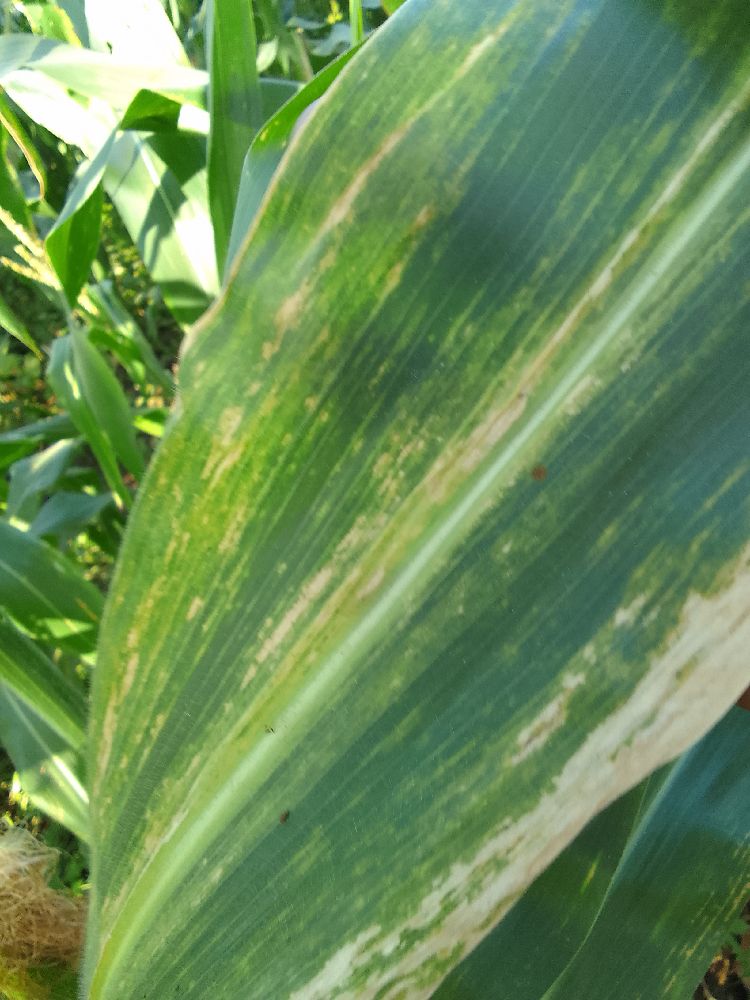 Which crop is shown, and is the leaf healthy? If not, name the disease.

maize, maize lethal necrosis
